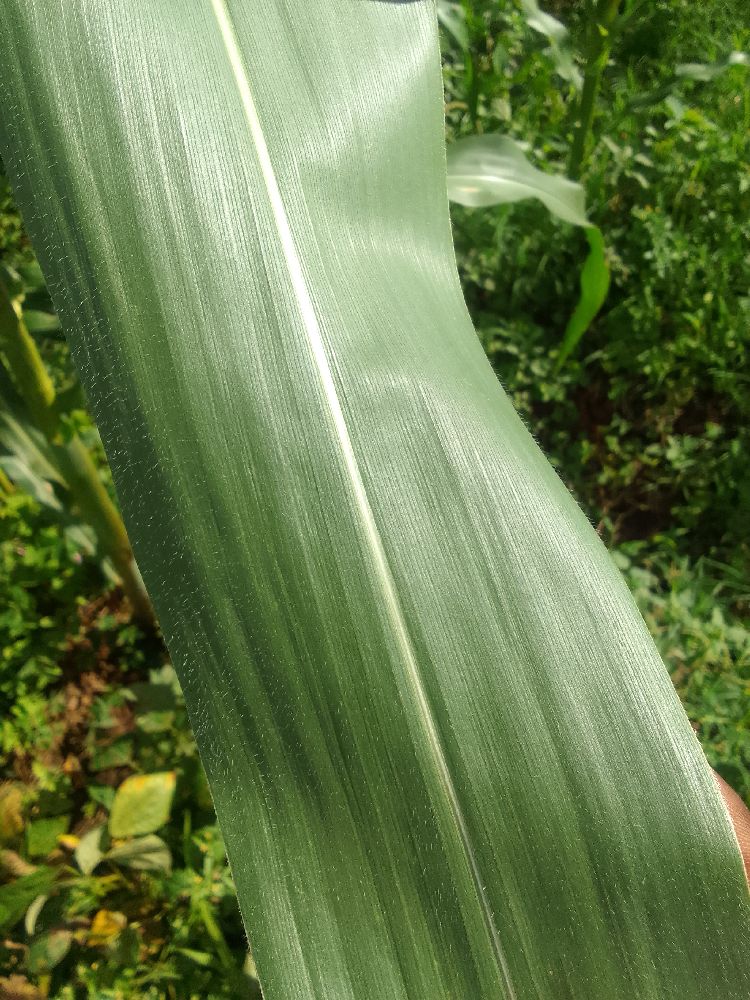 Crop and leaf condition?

maize, healthy
